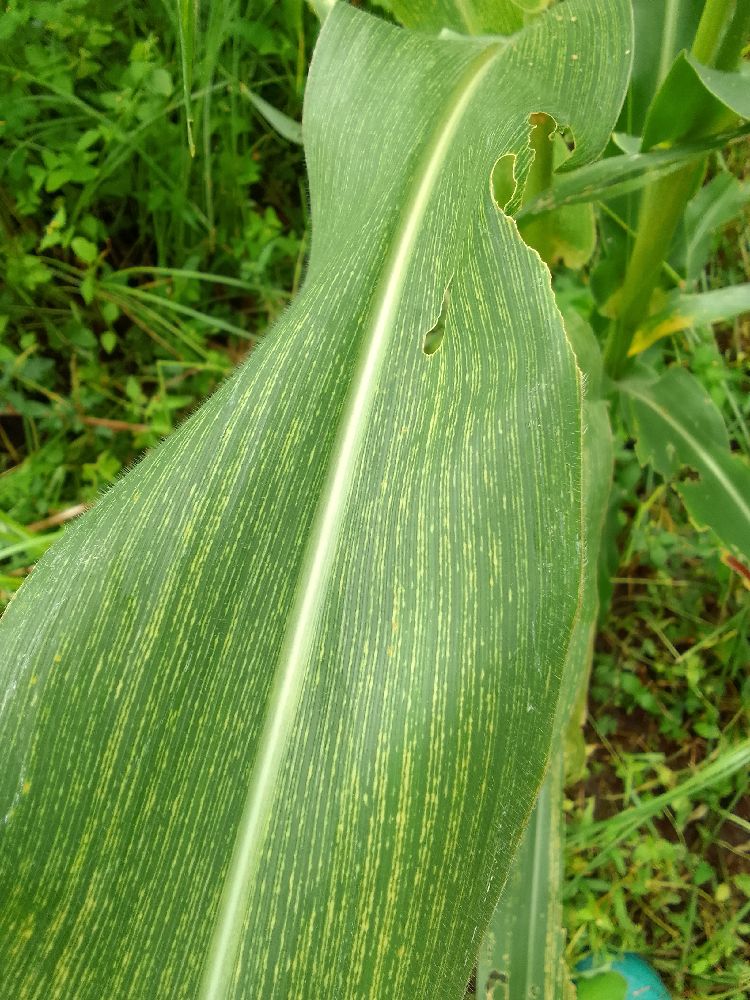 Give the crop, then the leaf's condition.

maize, maize streak virus
